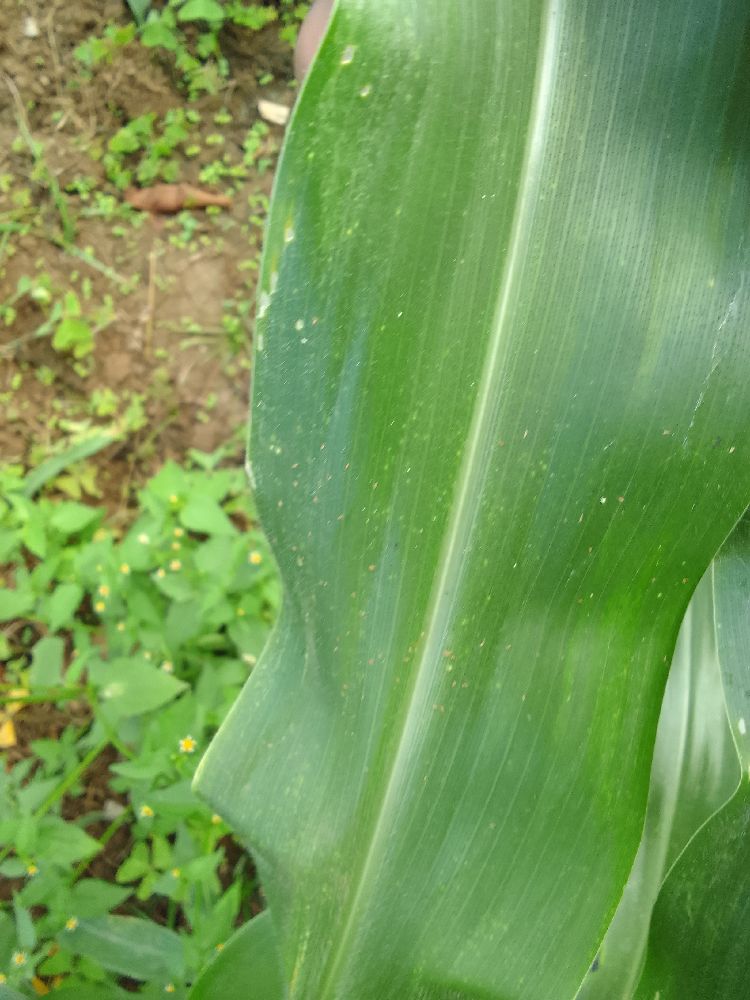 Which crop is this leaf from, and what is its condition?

maize, healthy
